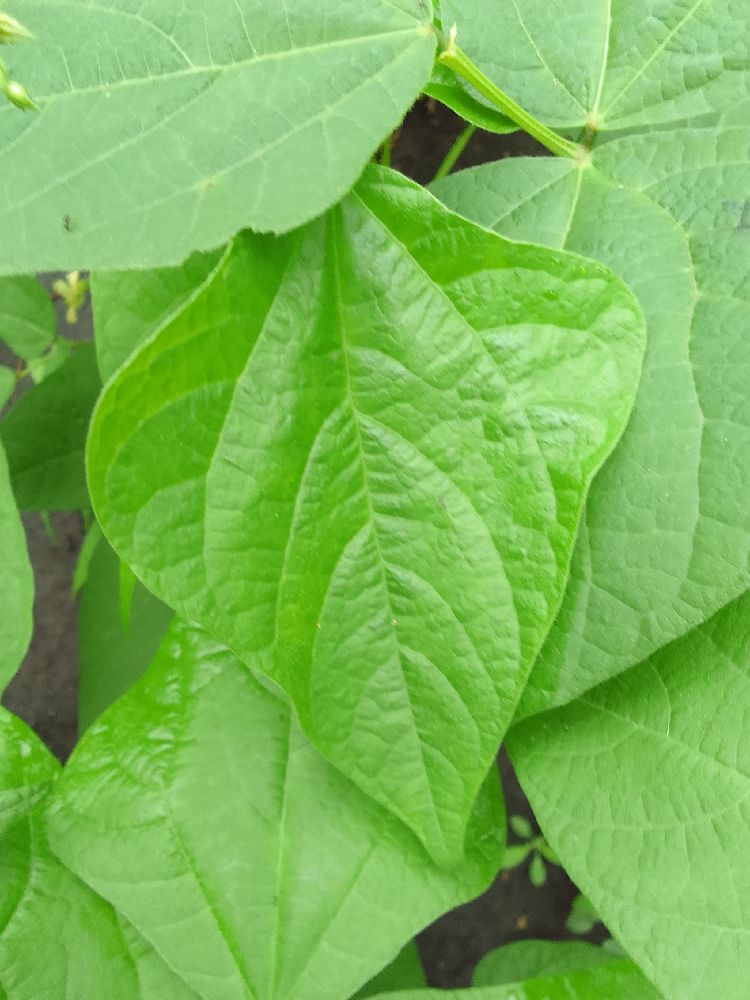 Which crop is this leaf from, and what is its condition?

common bean, healthy
